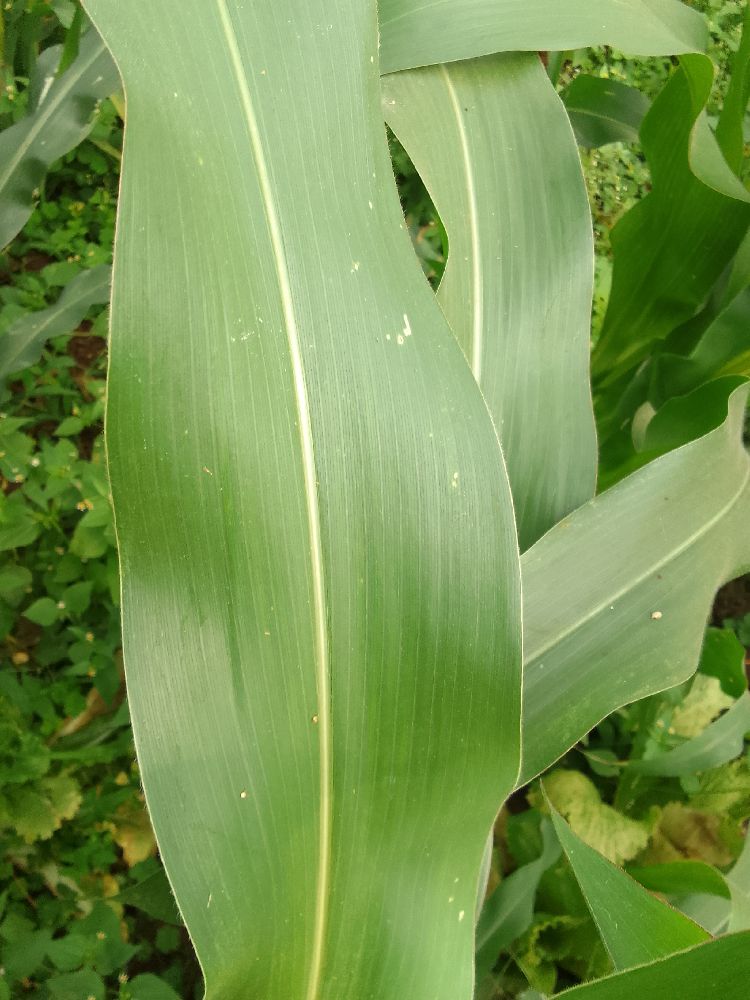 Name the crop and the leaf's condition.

maize, healthy
